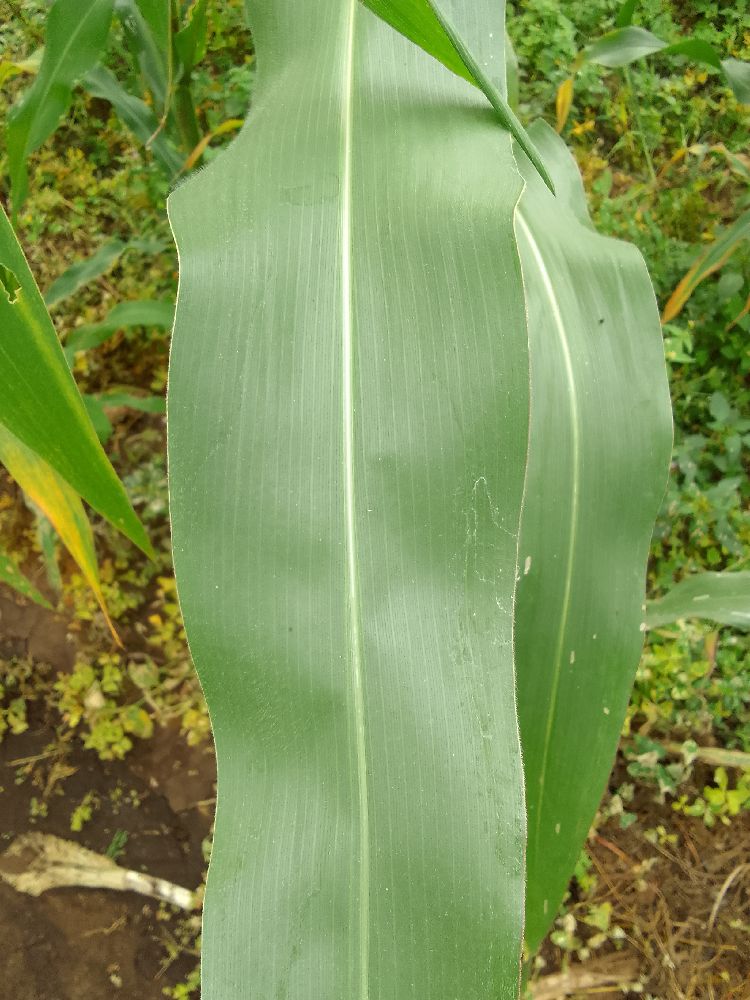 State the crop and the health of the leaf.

maize, healthy
